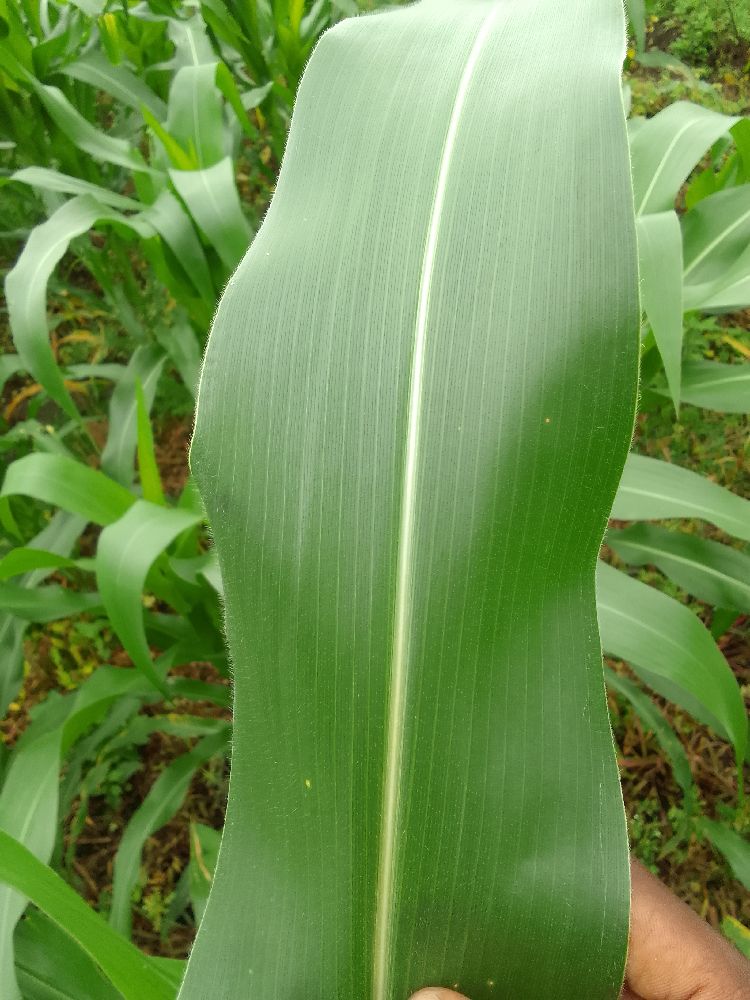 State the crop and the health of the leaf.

maize, healthy
